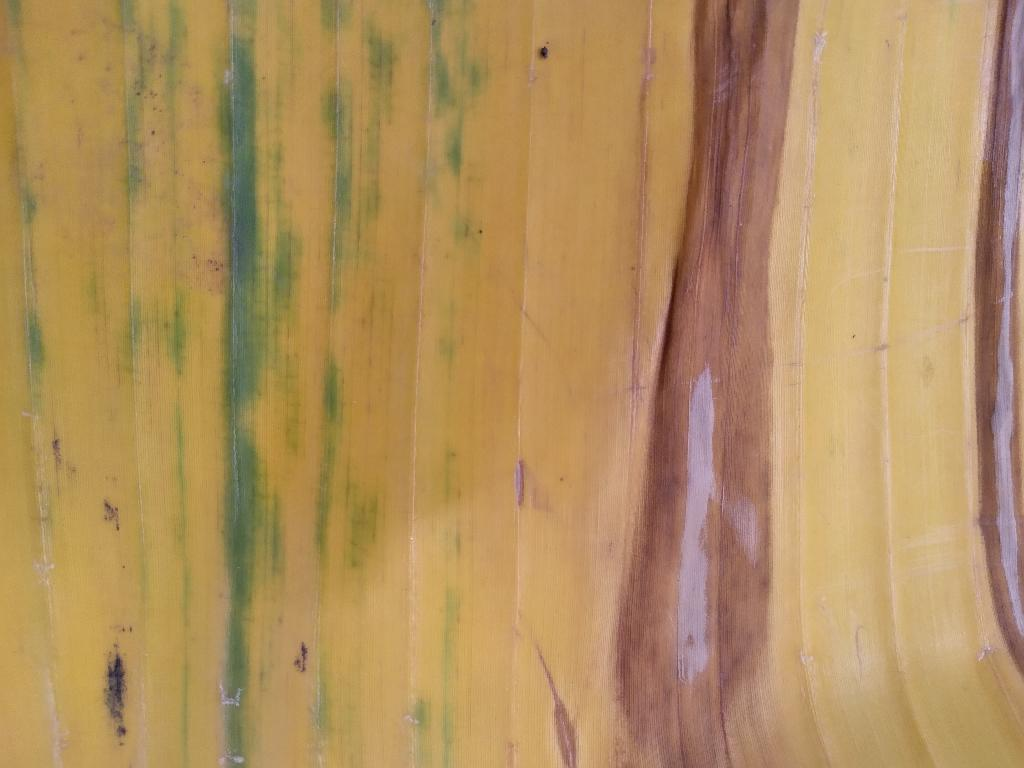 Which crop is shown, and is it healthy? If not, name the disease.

banana, fusarium wilt race 1
